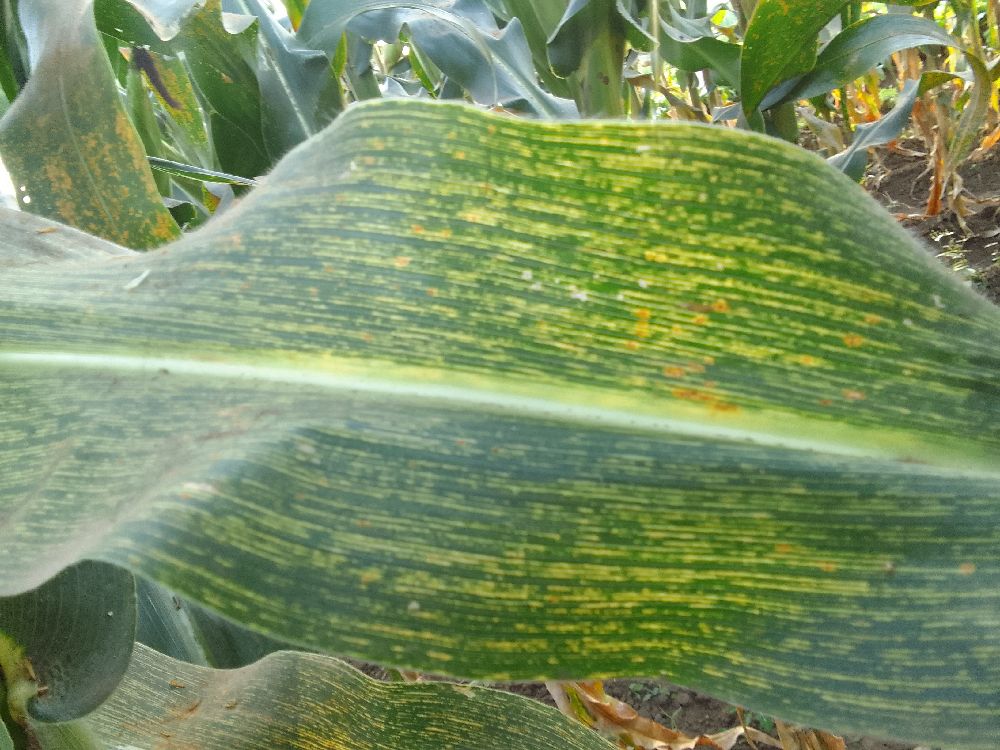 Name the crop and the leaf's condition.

maize, maize streak virus
